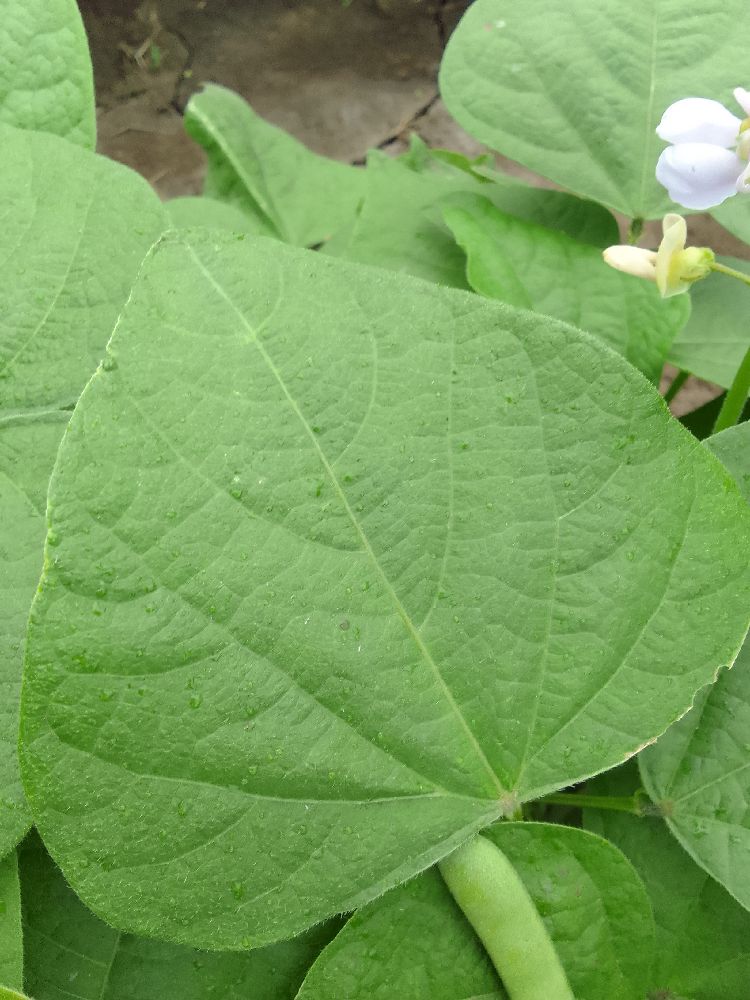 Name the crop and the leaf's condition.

common bean, healthy
